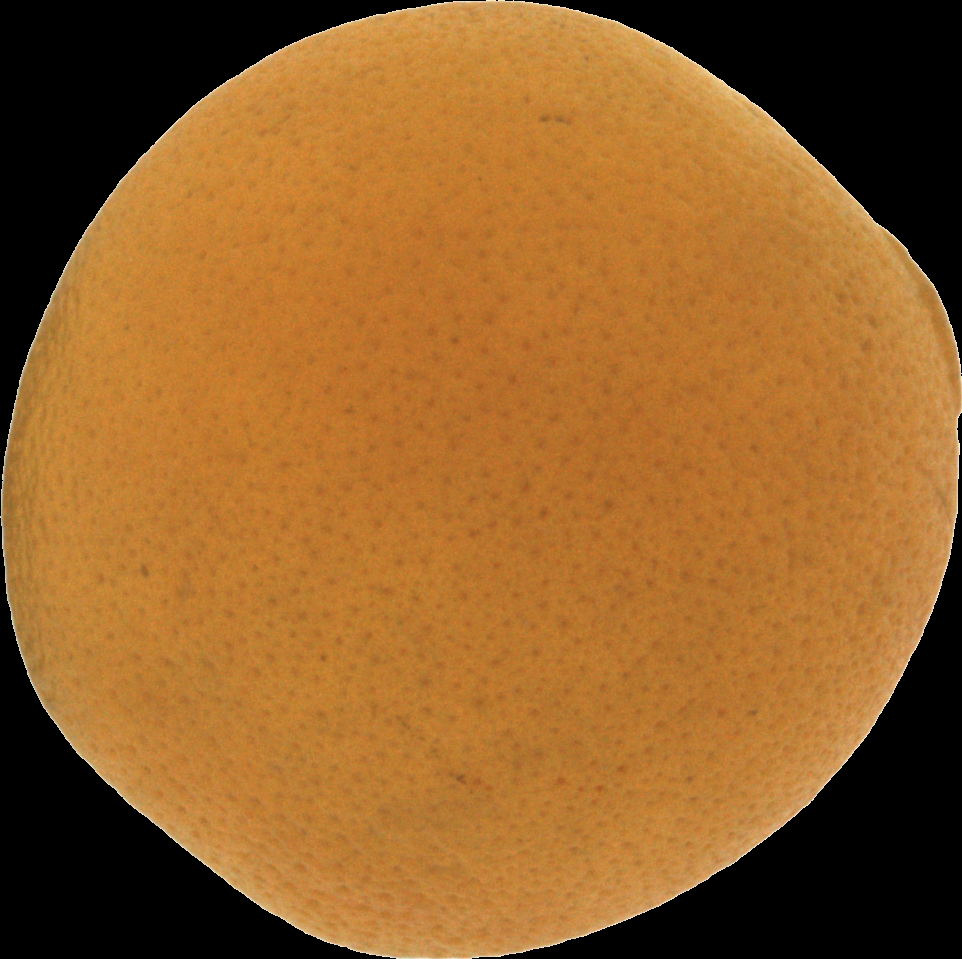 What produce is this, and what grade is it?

orange, bad
